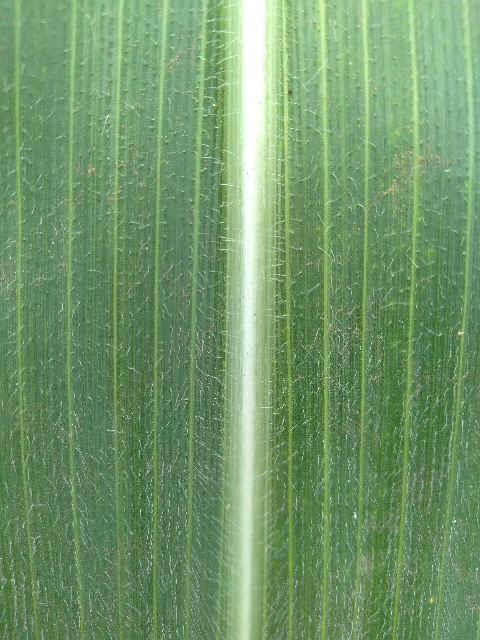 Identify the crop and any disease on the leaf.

maize, healthy
